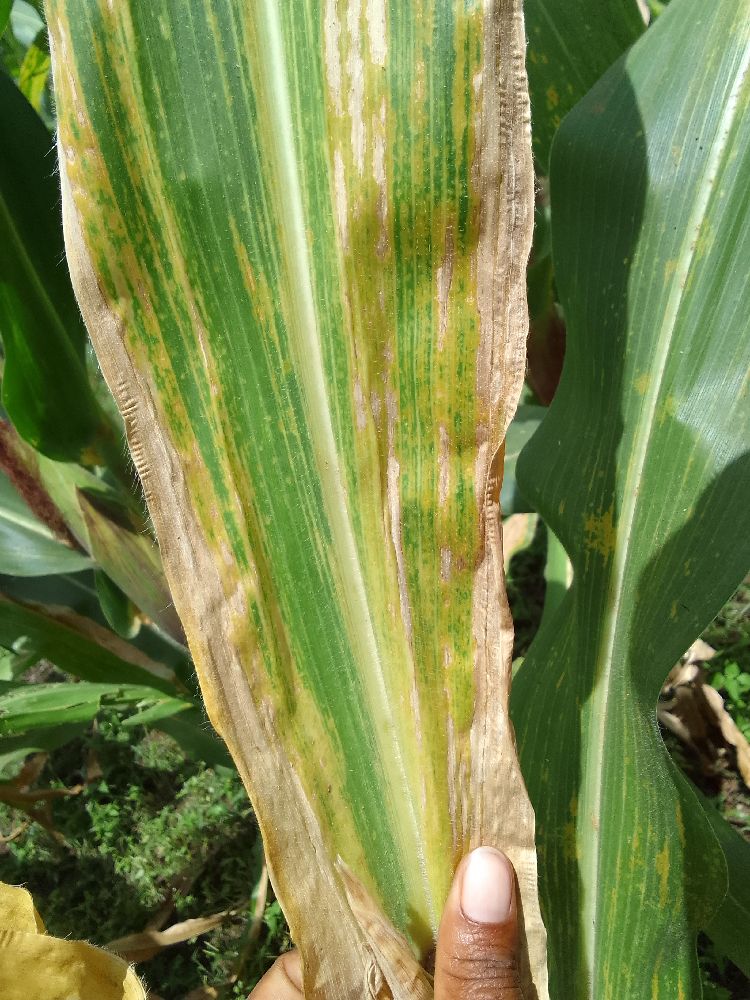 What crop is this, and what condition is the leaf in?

maize, maize lethal necrosis
